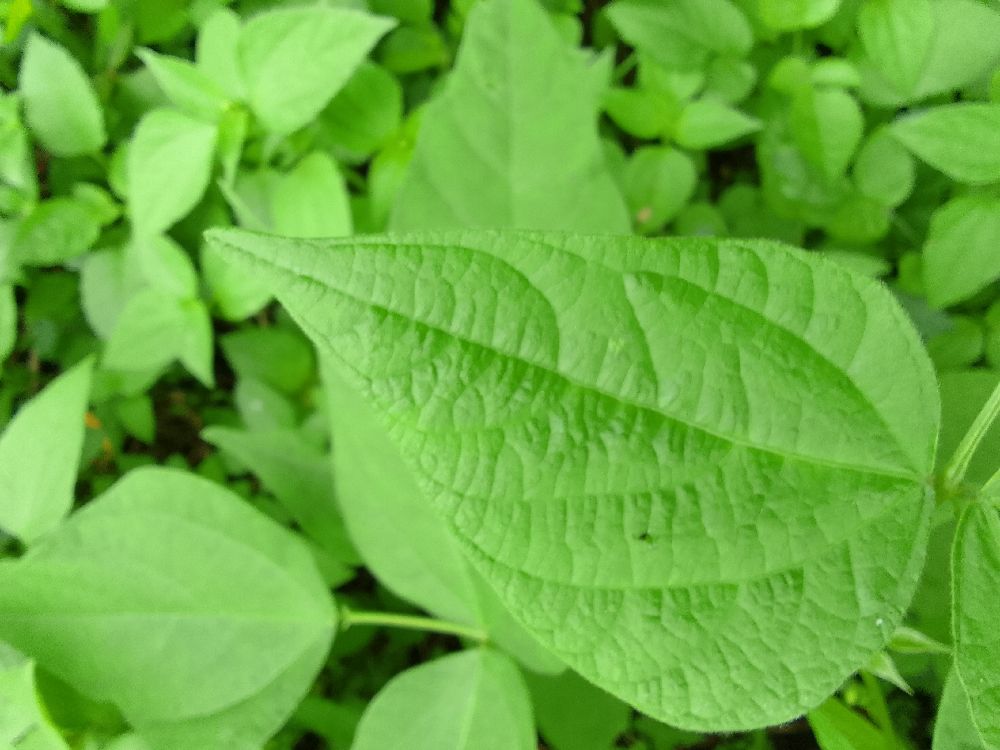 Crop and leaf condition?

common bean, healthy
